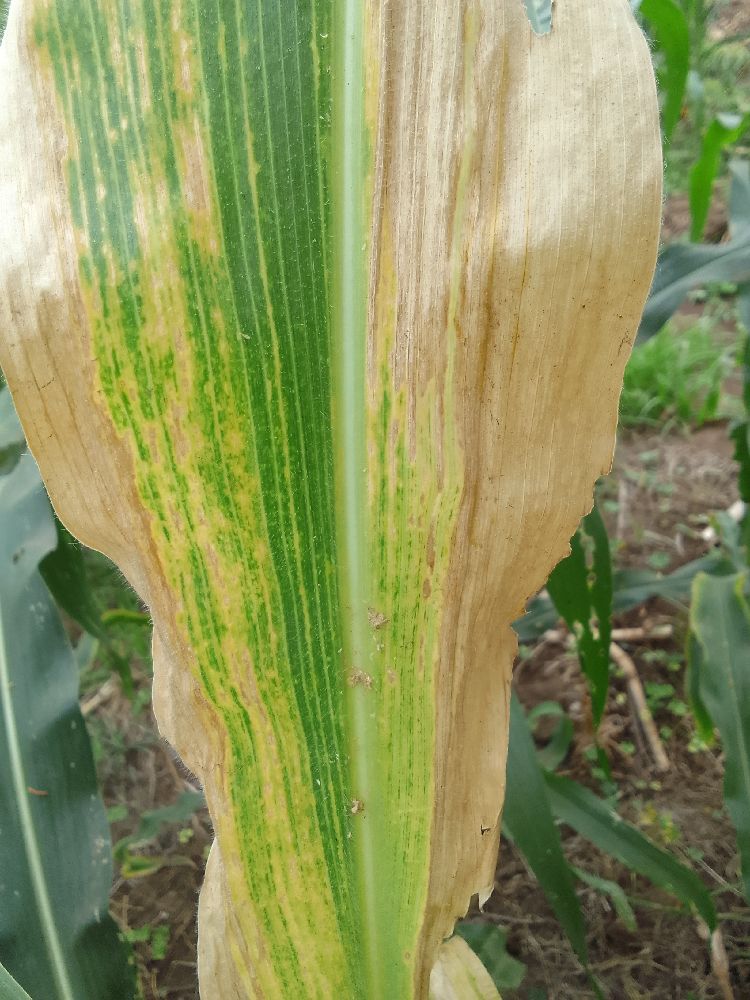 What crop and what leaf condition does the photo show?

maize, maize lethal necrosis
